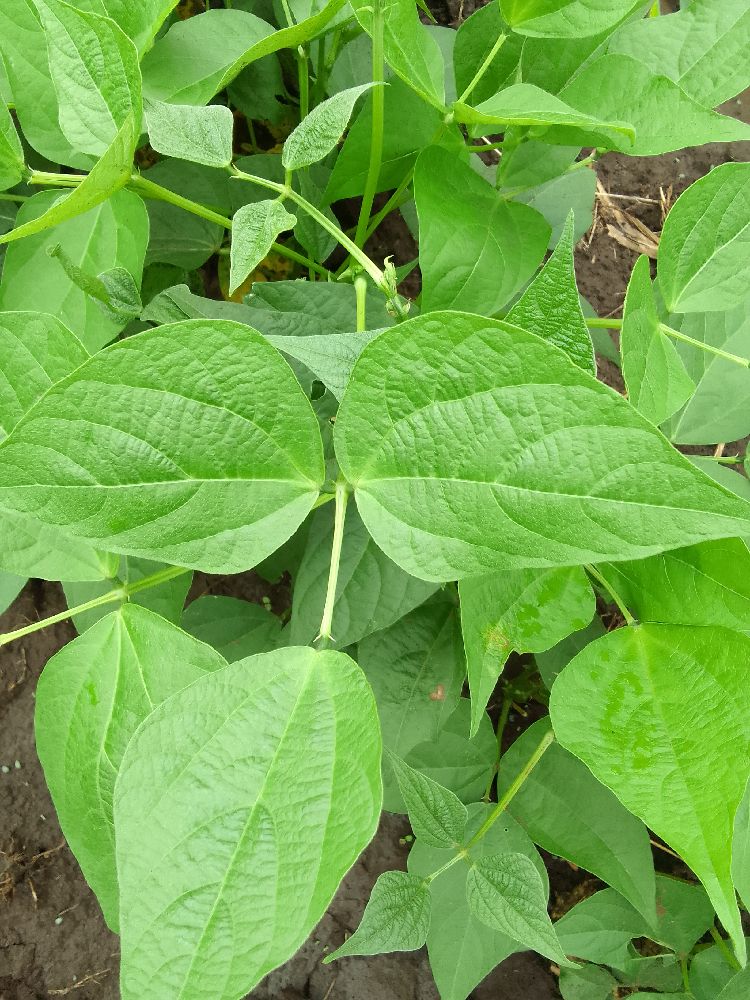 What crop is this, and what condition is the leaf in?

common bean, healthy
